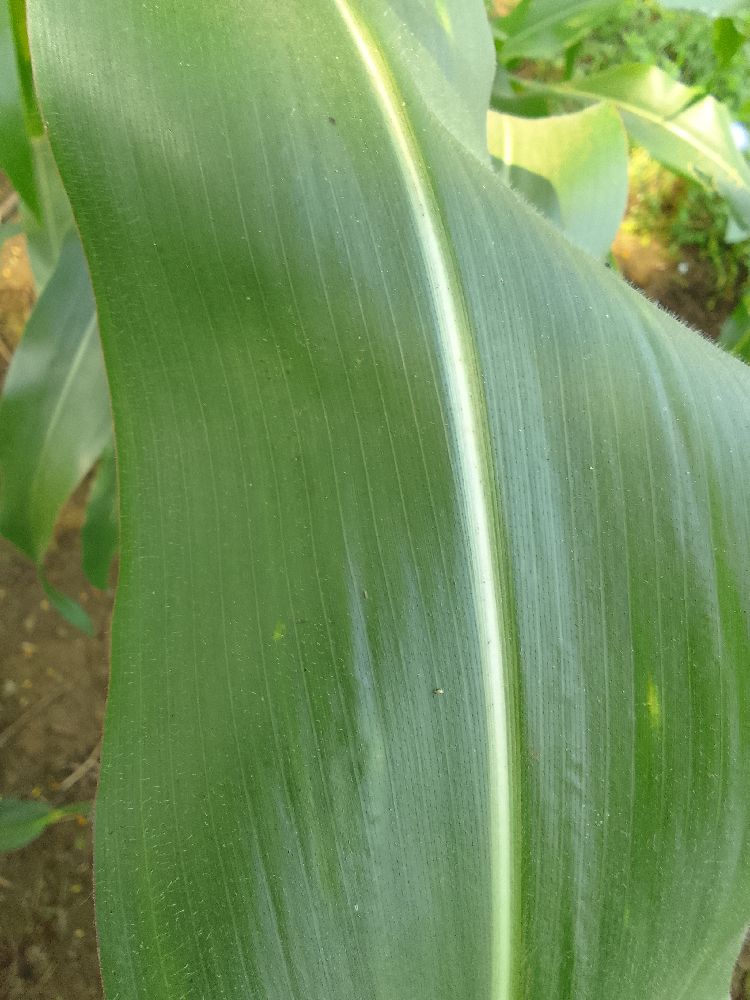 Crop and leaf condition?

maize, healthy
